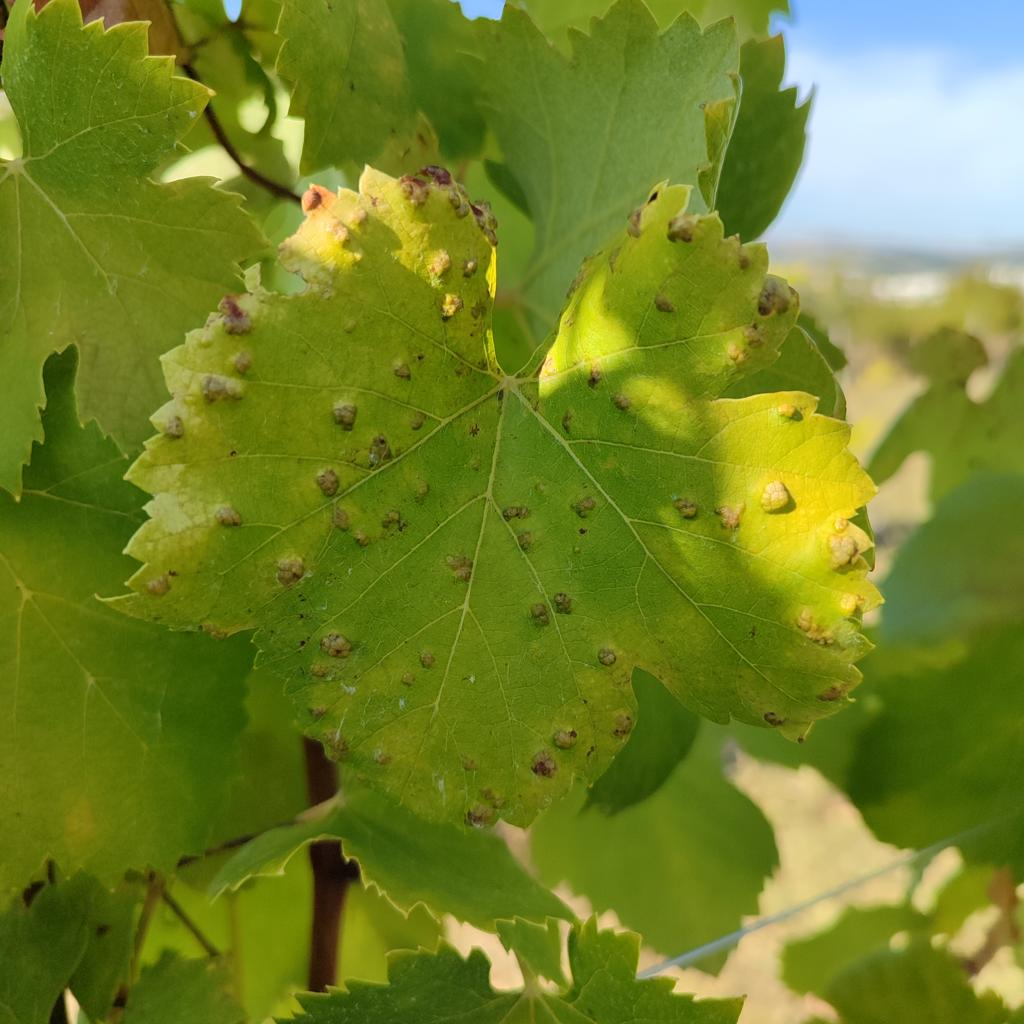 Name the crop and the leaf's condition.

grapevine, erineum mite
